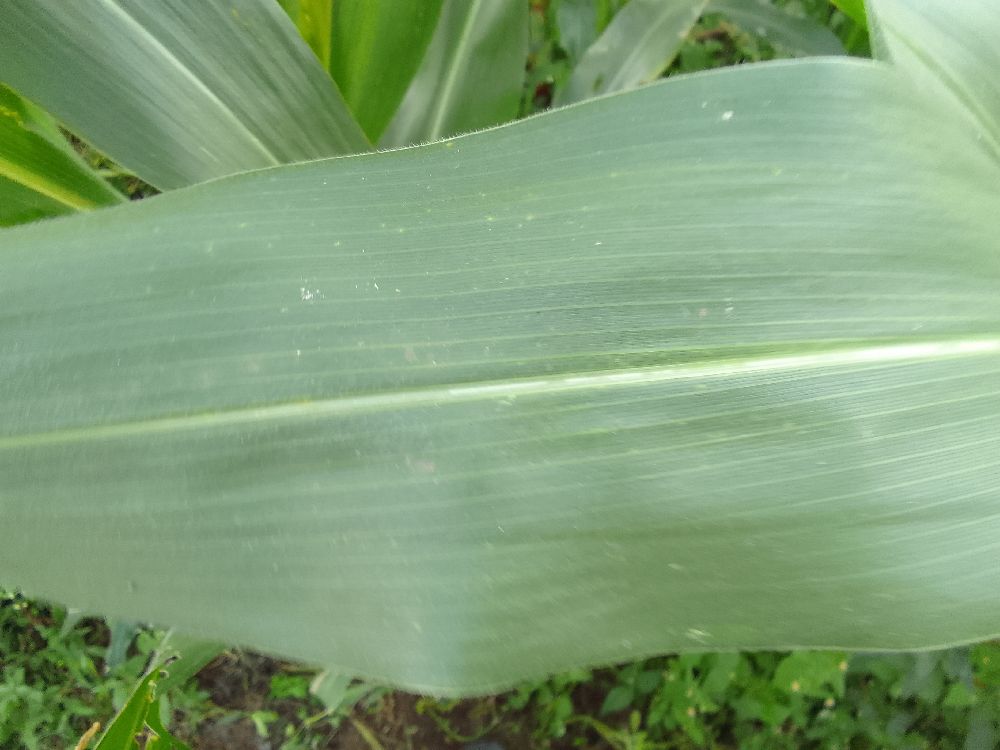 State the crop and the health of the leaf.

maize, healthy
